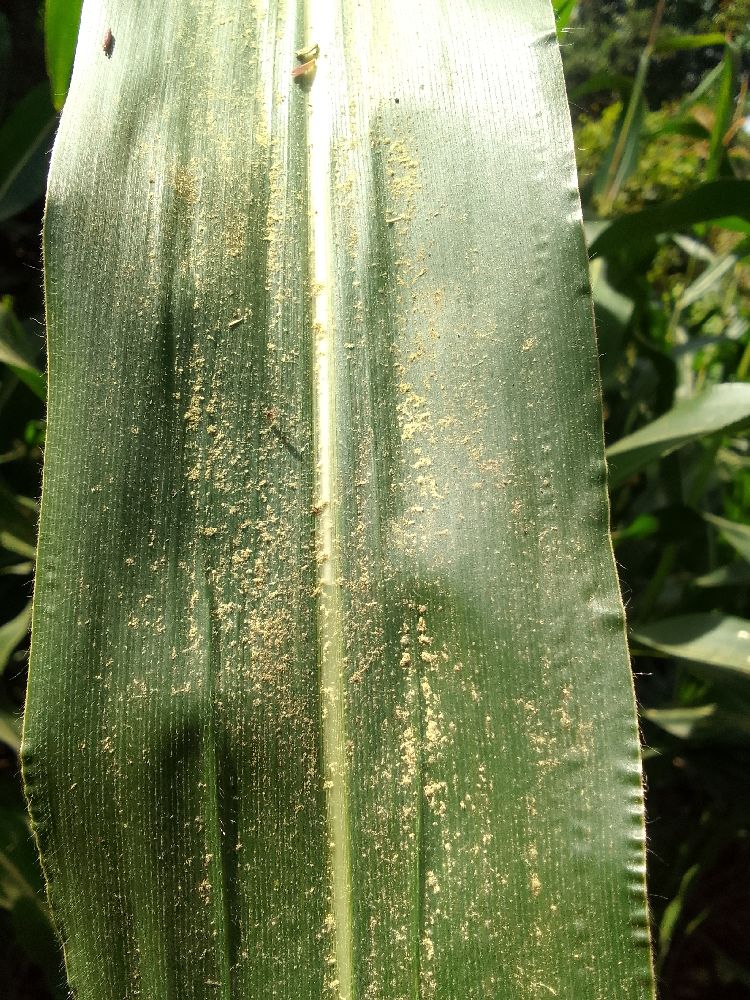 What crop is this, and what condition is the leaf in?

maize, healthy
